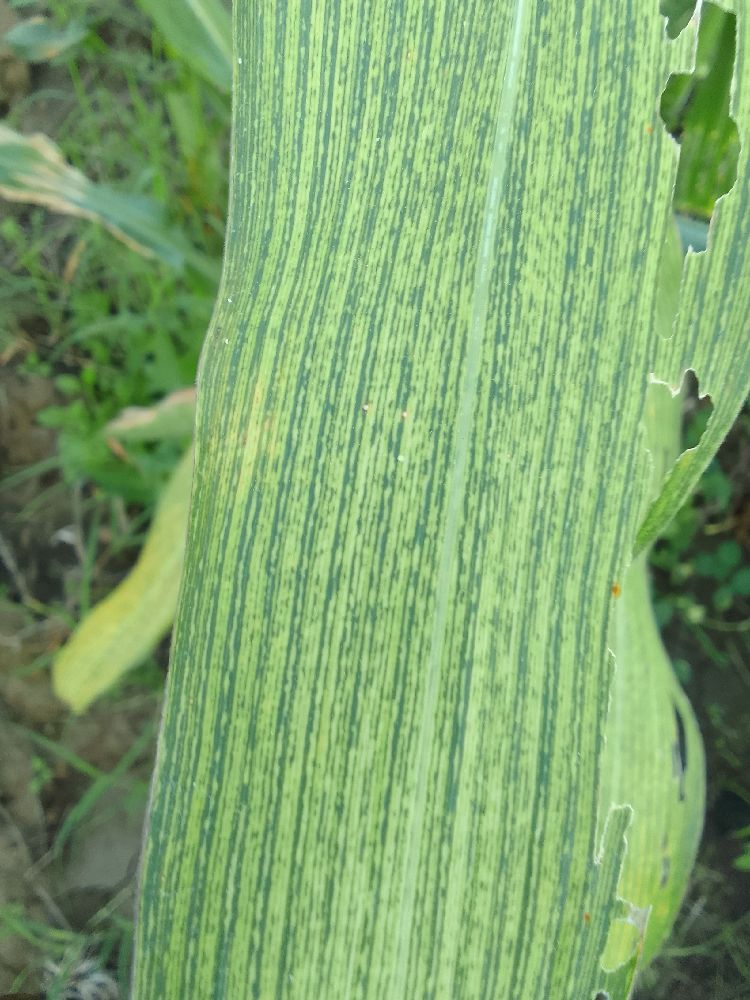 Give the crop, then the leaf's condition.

maize, healthy
